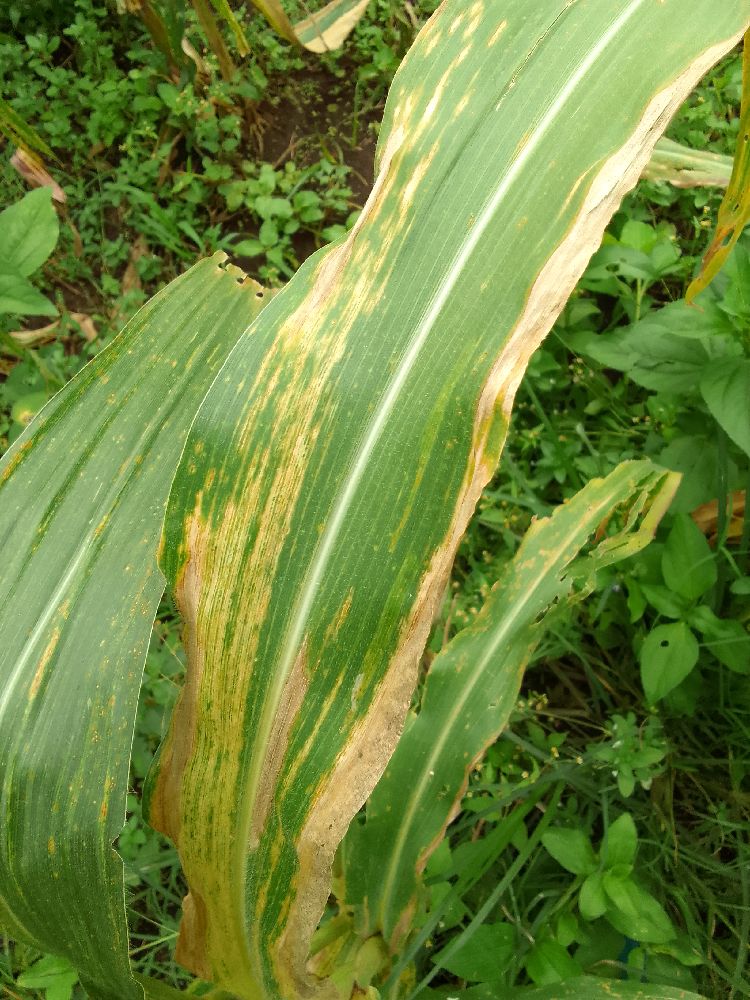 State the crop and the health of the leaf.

maize, maize lethal necrosis
